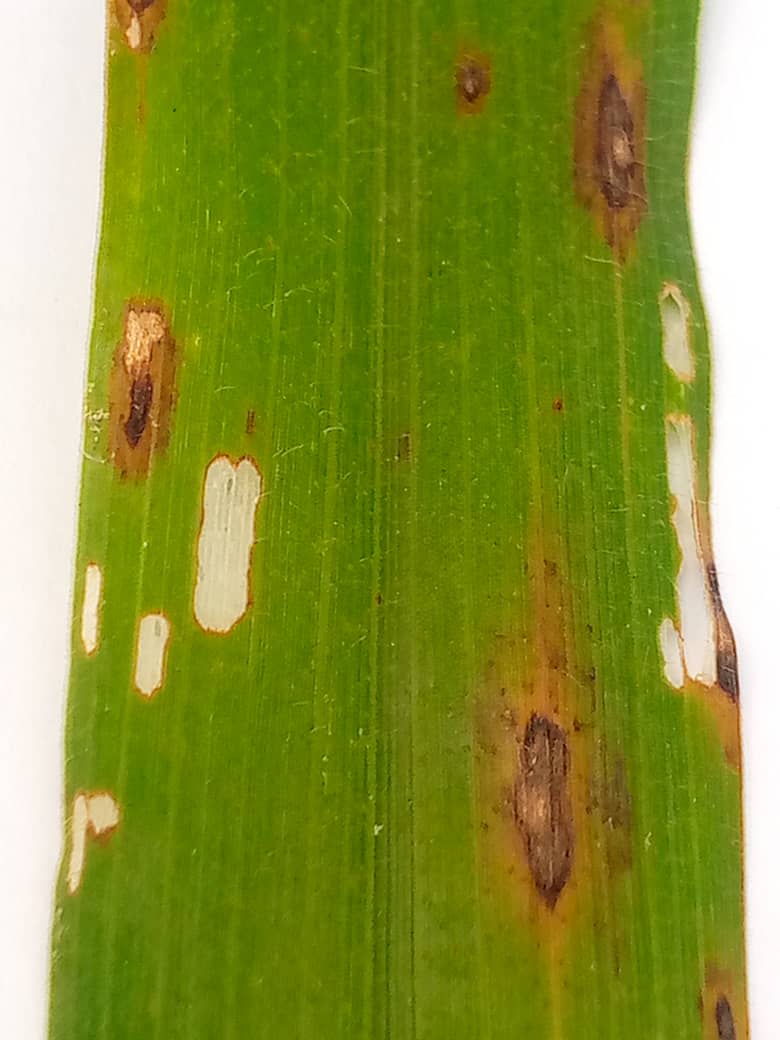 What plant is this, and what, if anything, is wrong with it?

pearl millet, exserohilum rostratum
